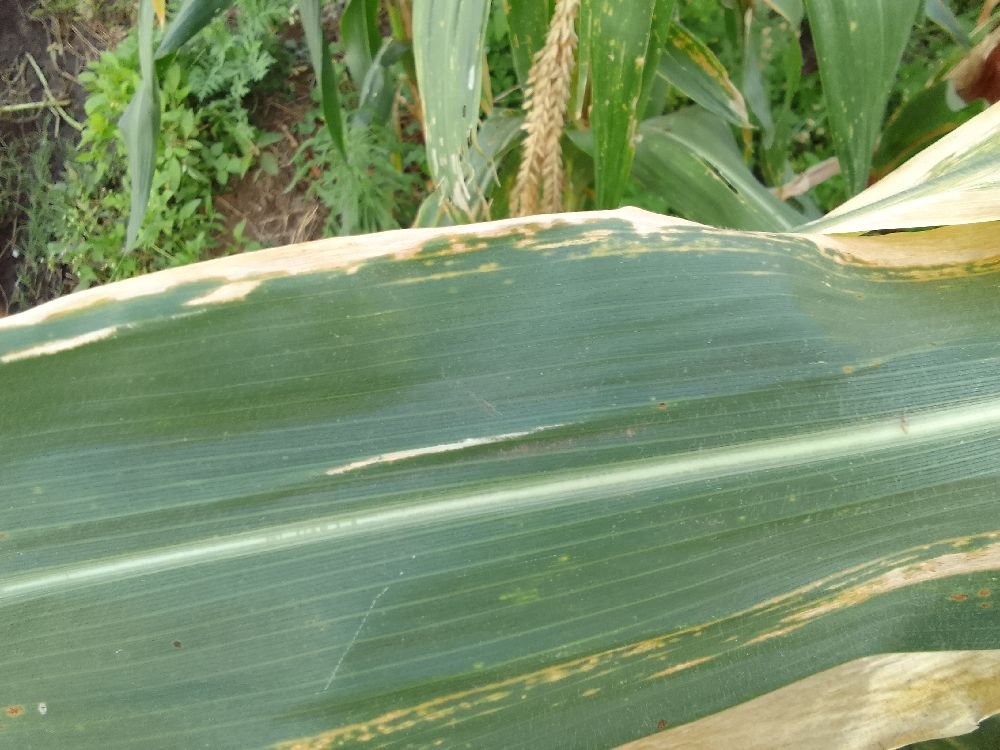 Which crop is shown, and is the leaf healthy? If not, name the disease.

maize, maize lethal necrosis
